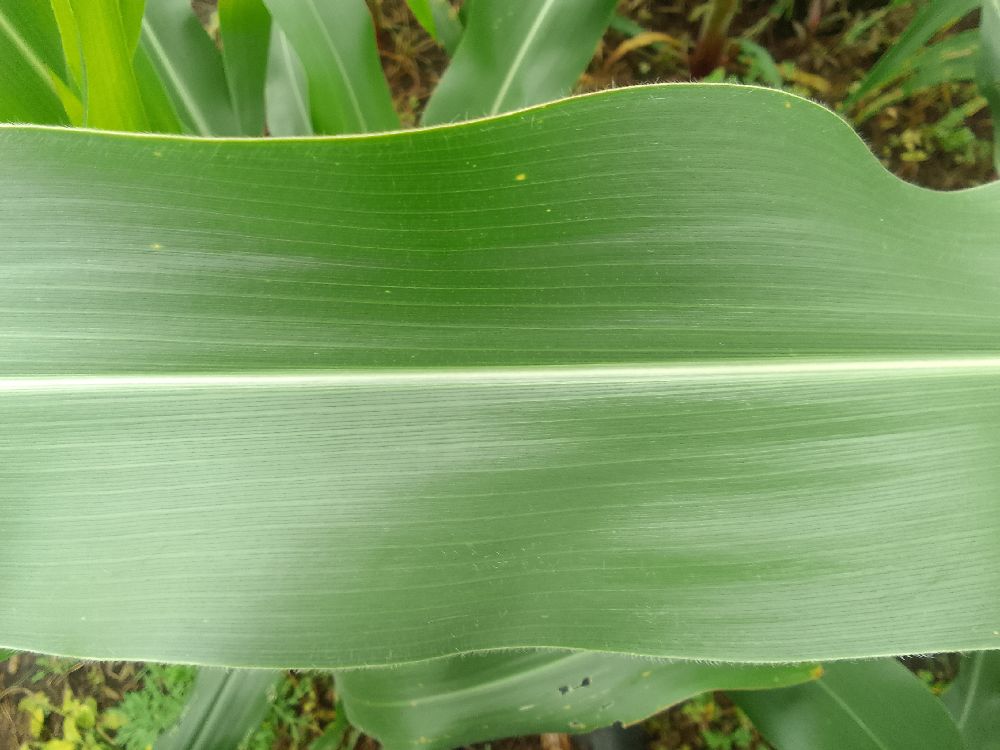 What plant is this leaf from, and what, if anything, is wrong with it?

maize, healthy
